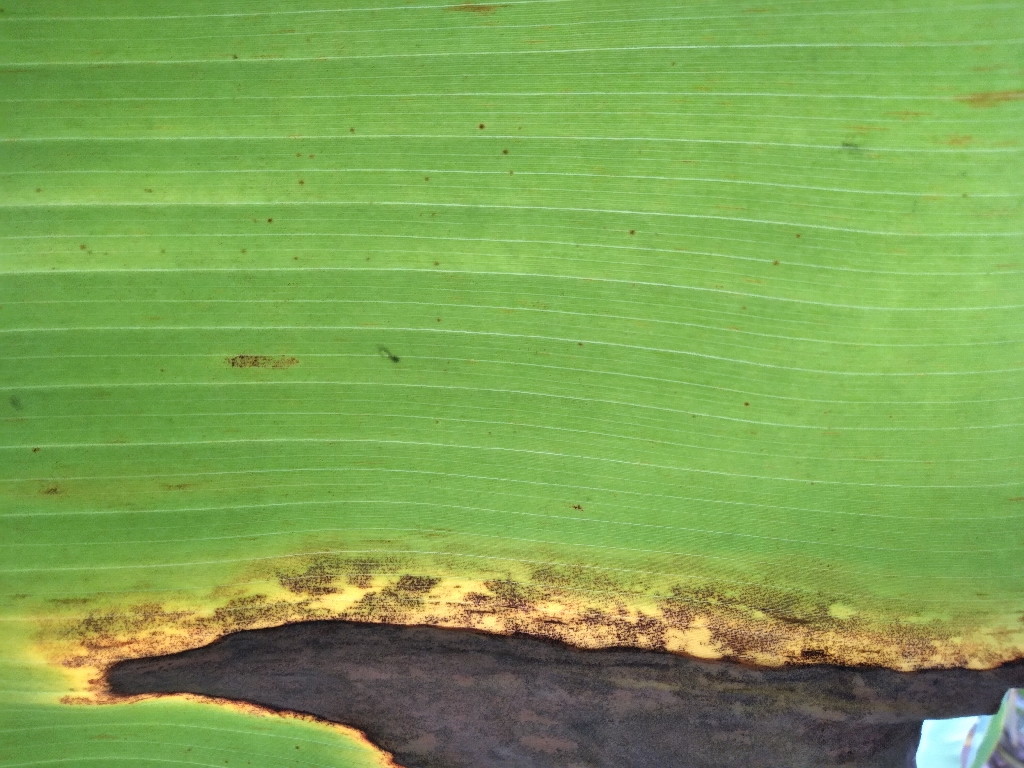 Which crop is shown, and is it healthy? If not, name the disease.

banana, black sigatoka
